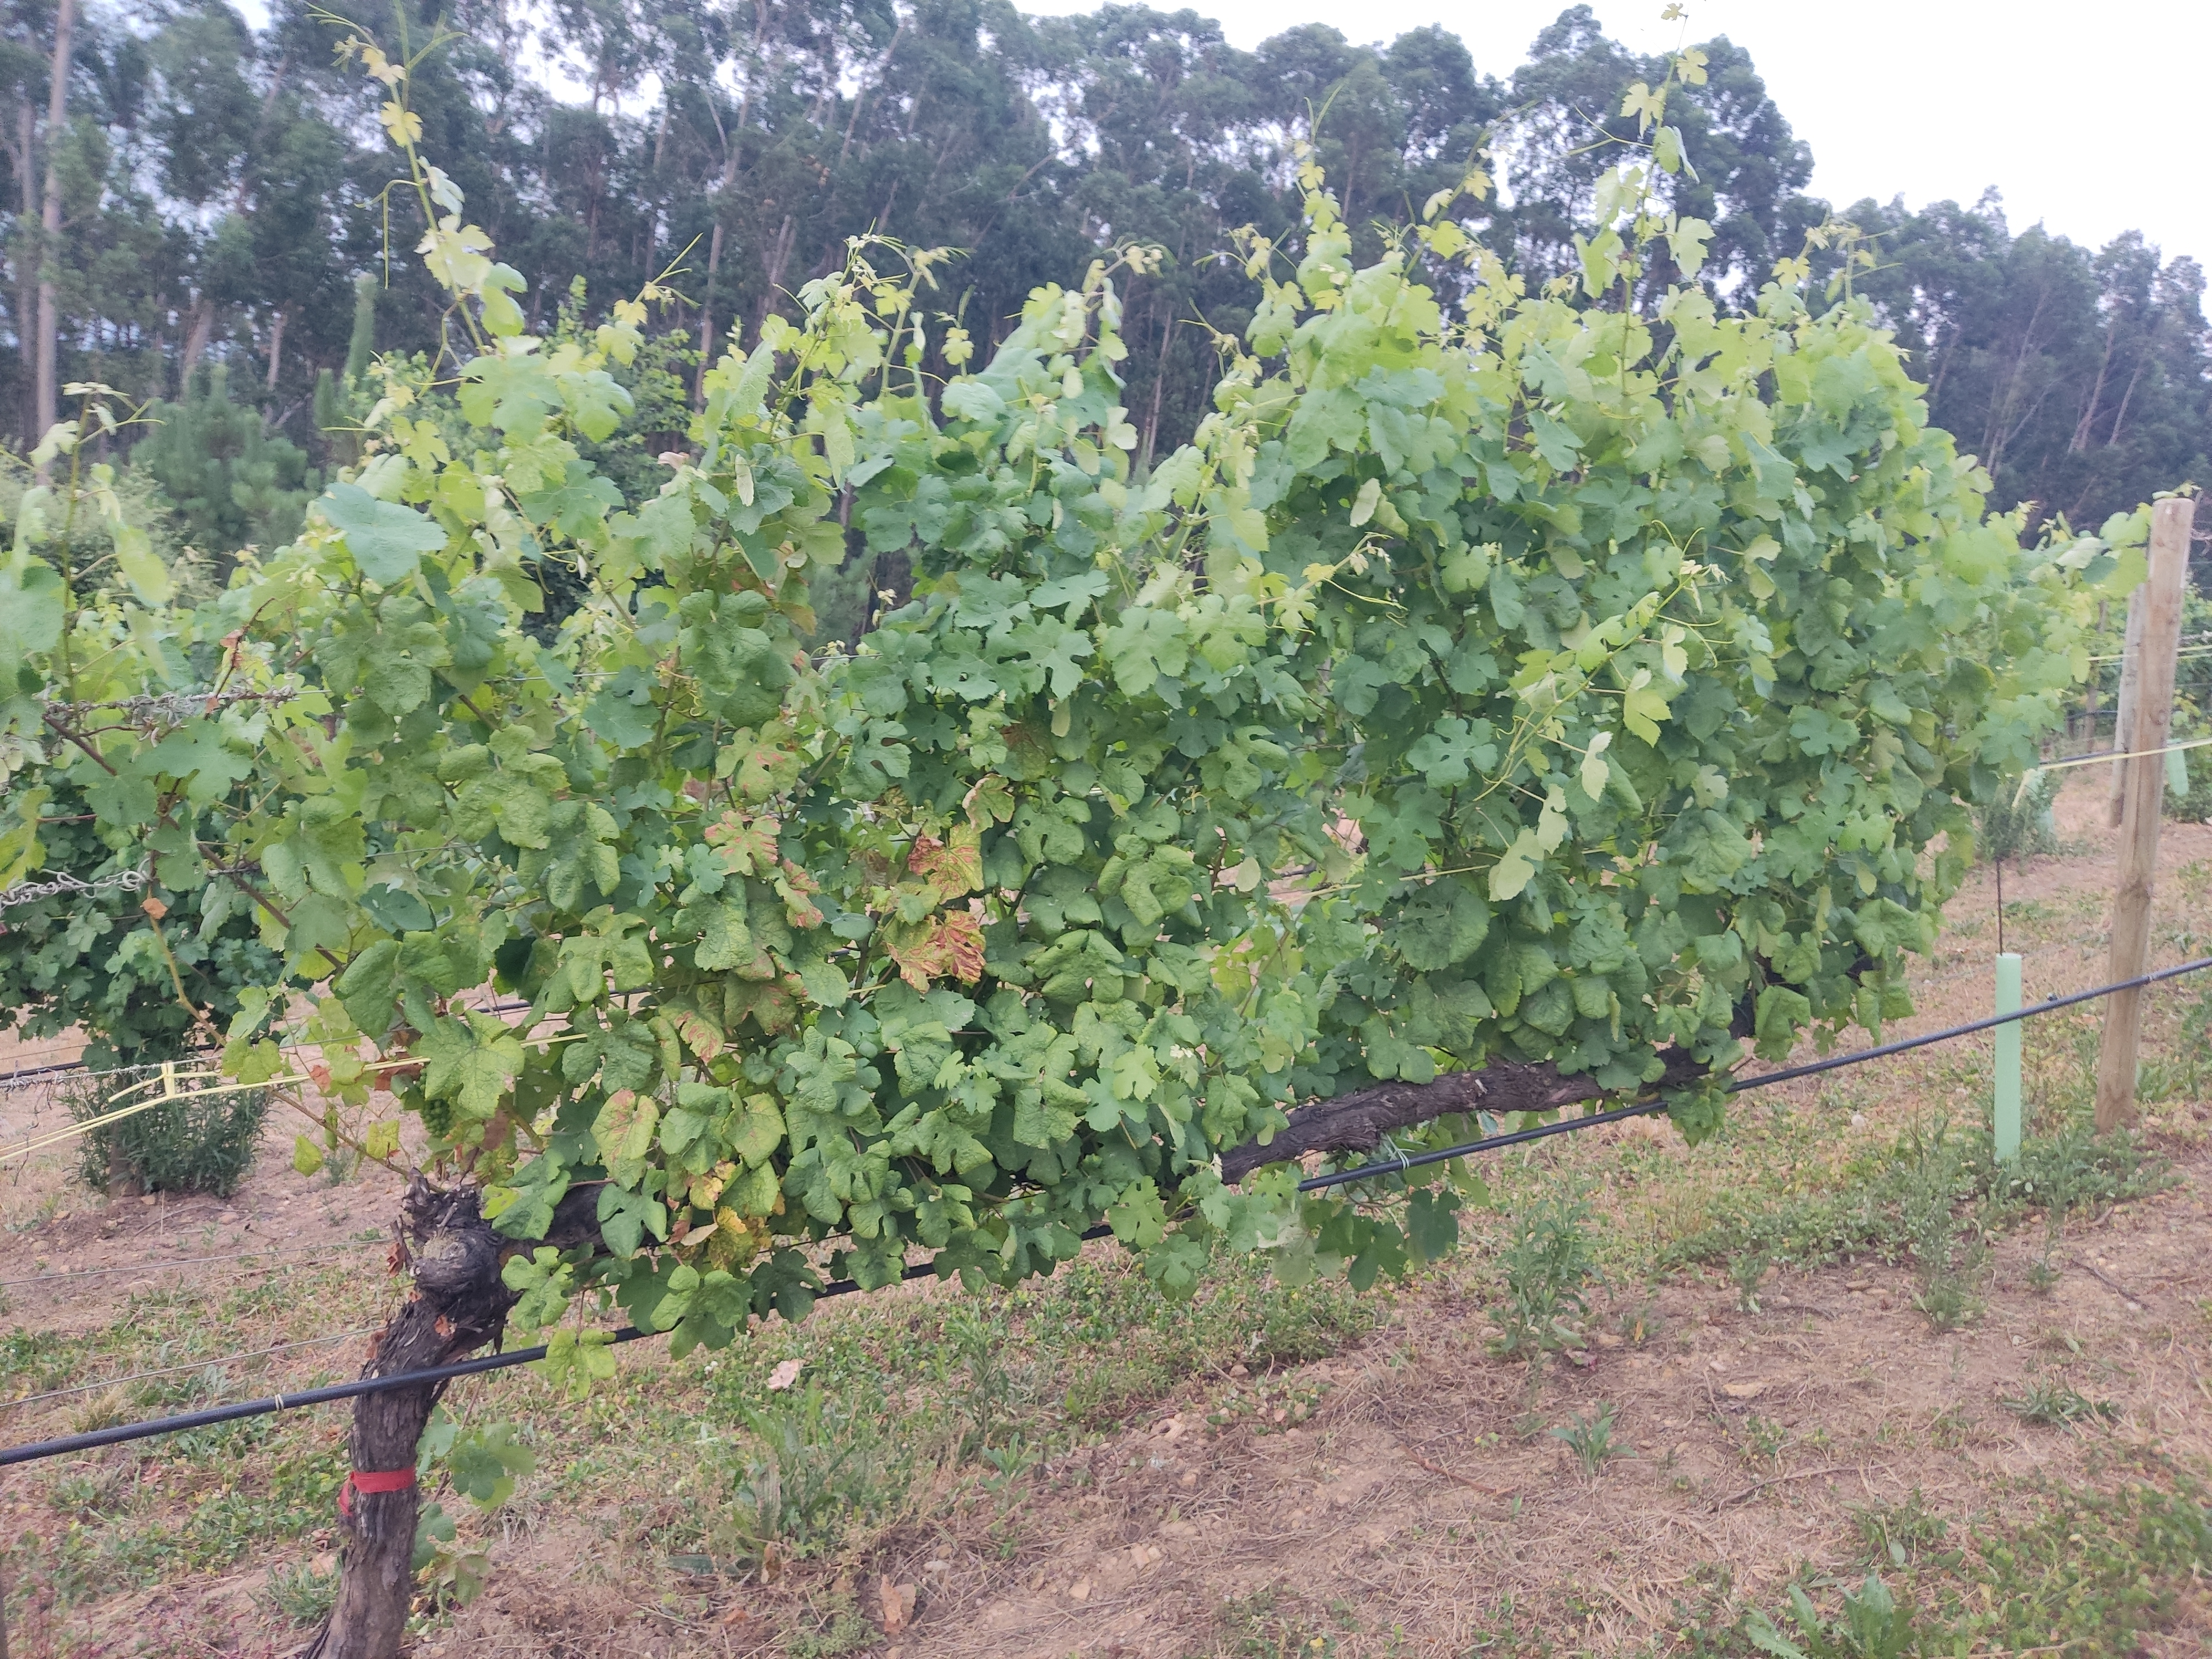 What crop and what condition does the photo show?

grapevine, affected by esca disease
